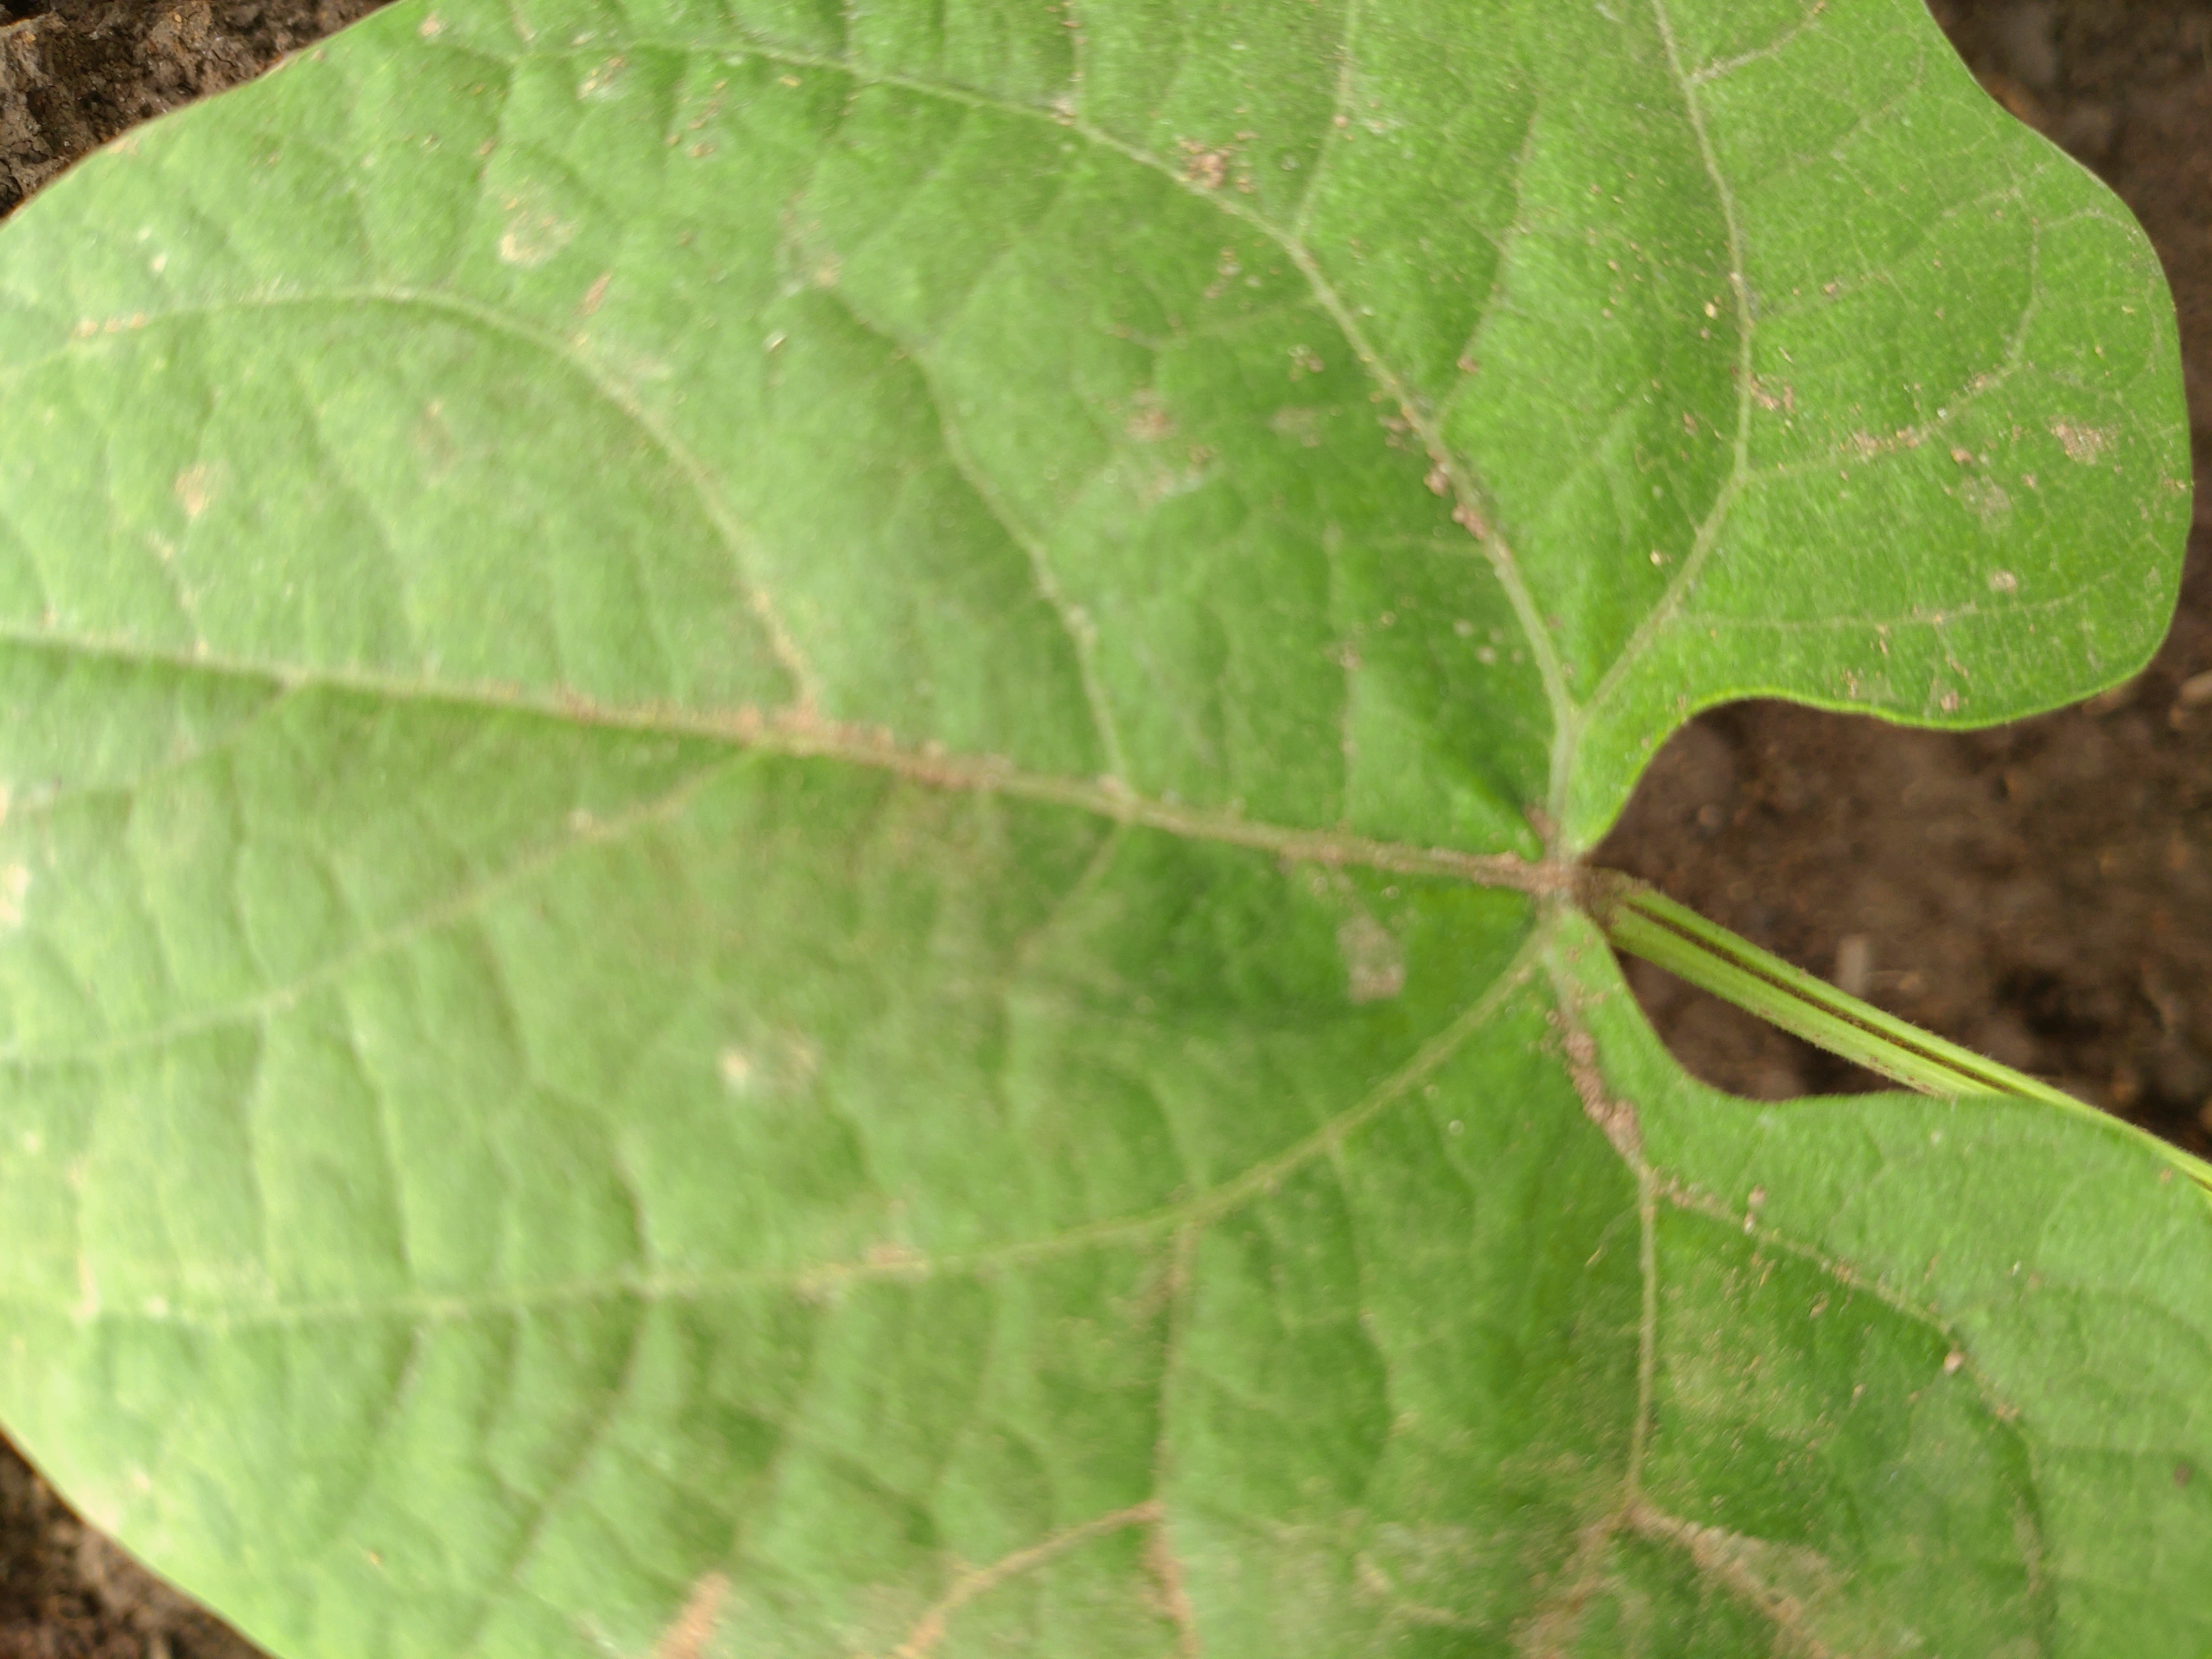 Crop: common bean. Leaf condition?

healthy
